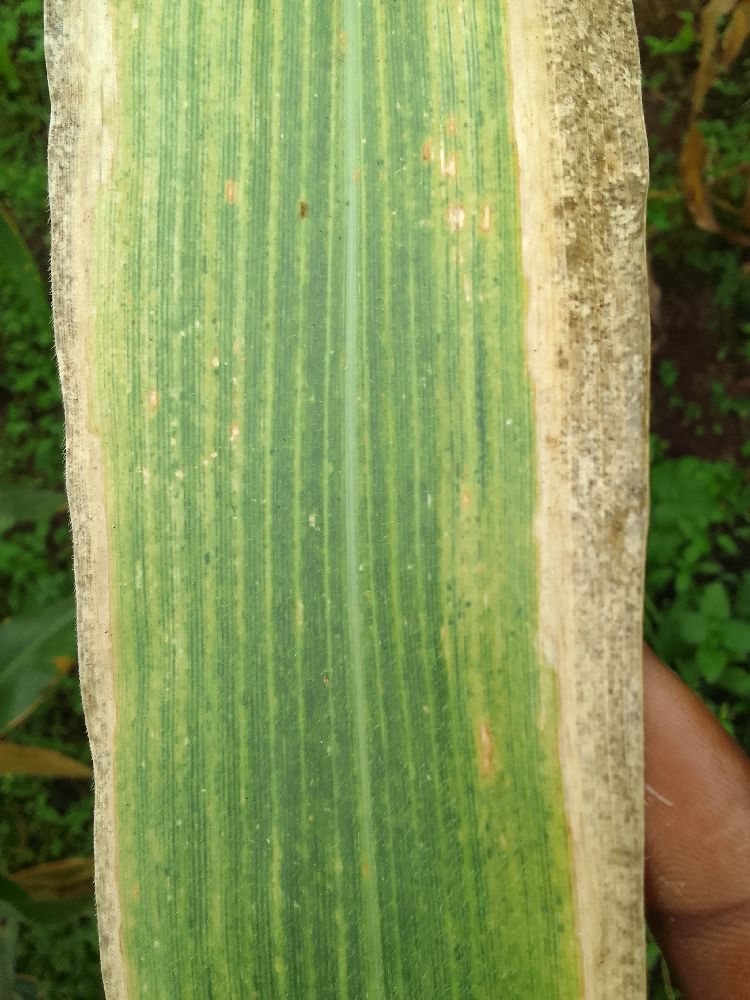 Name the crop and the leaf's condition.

maize, maize lethal necrosis
